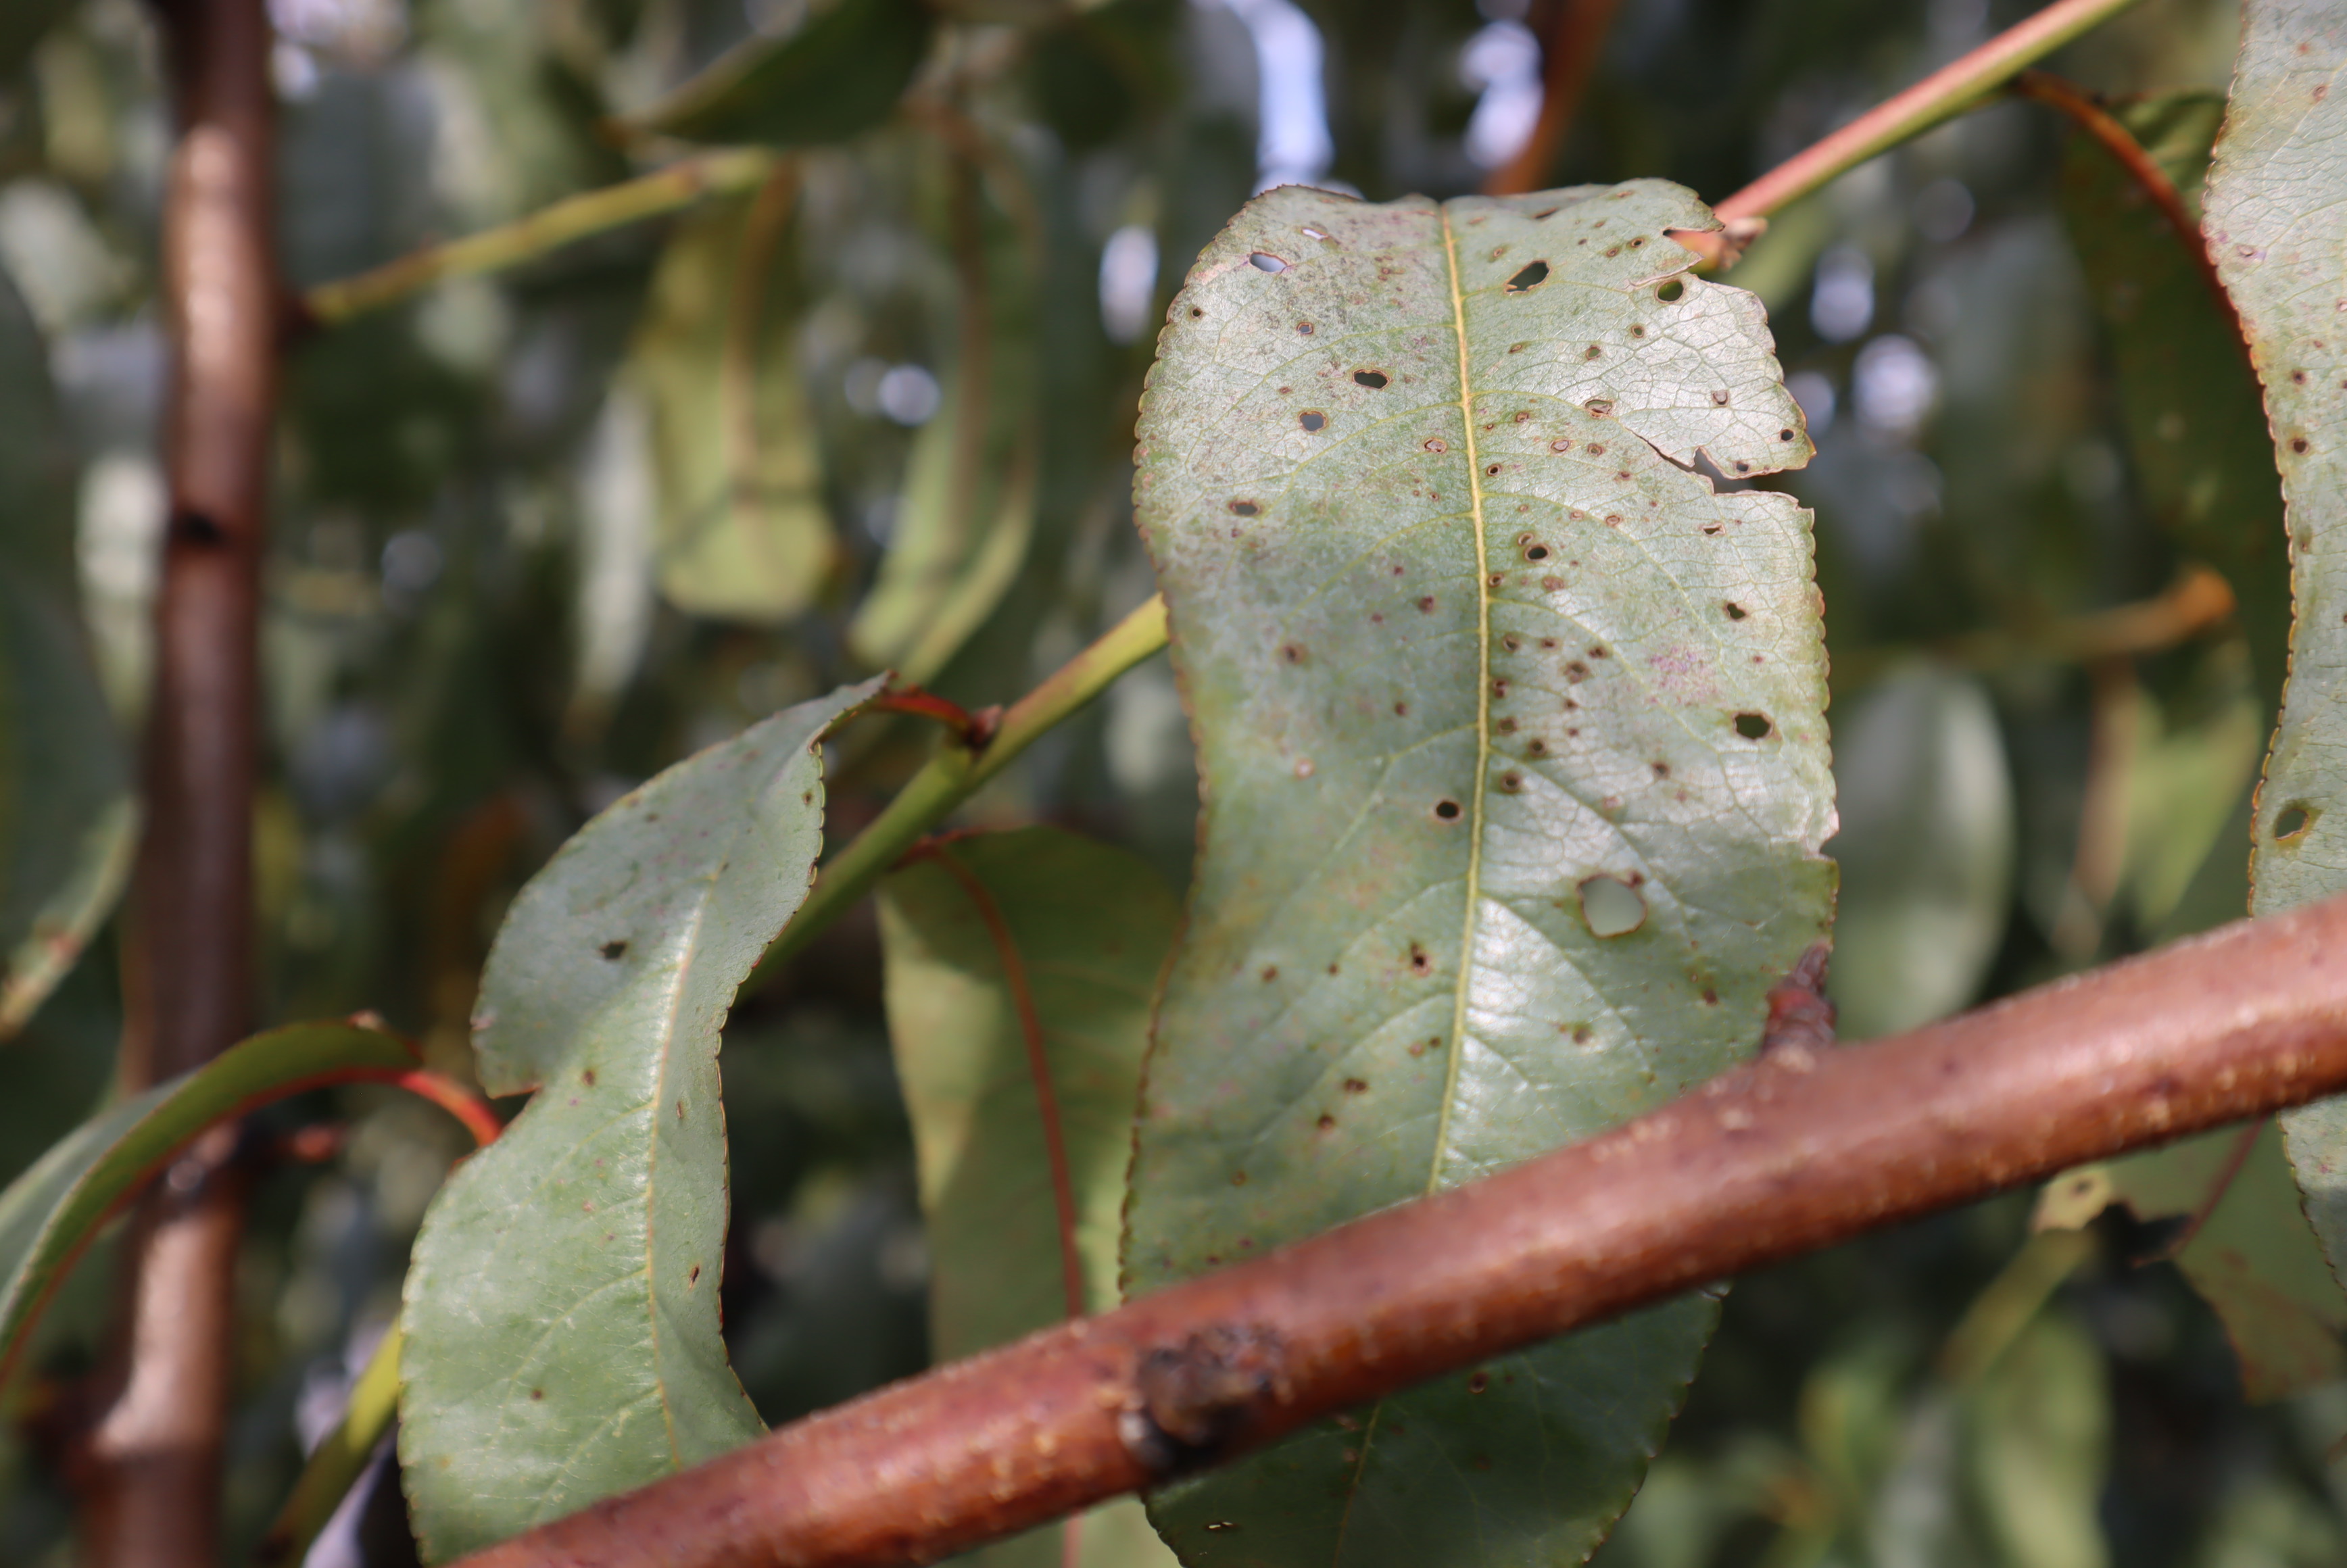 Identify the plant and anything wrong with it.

peach, shot hole disease
